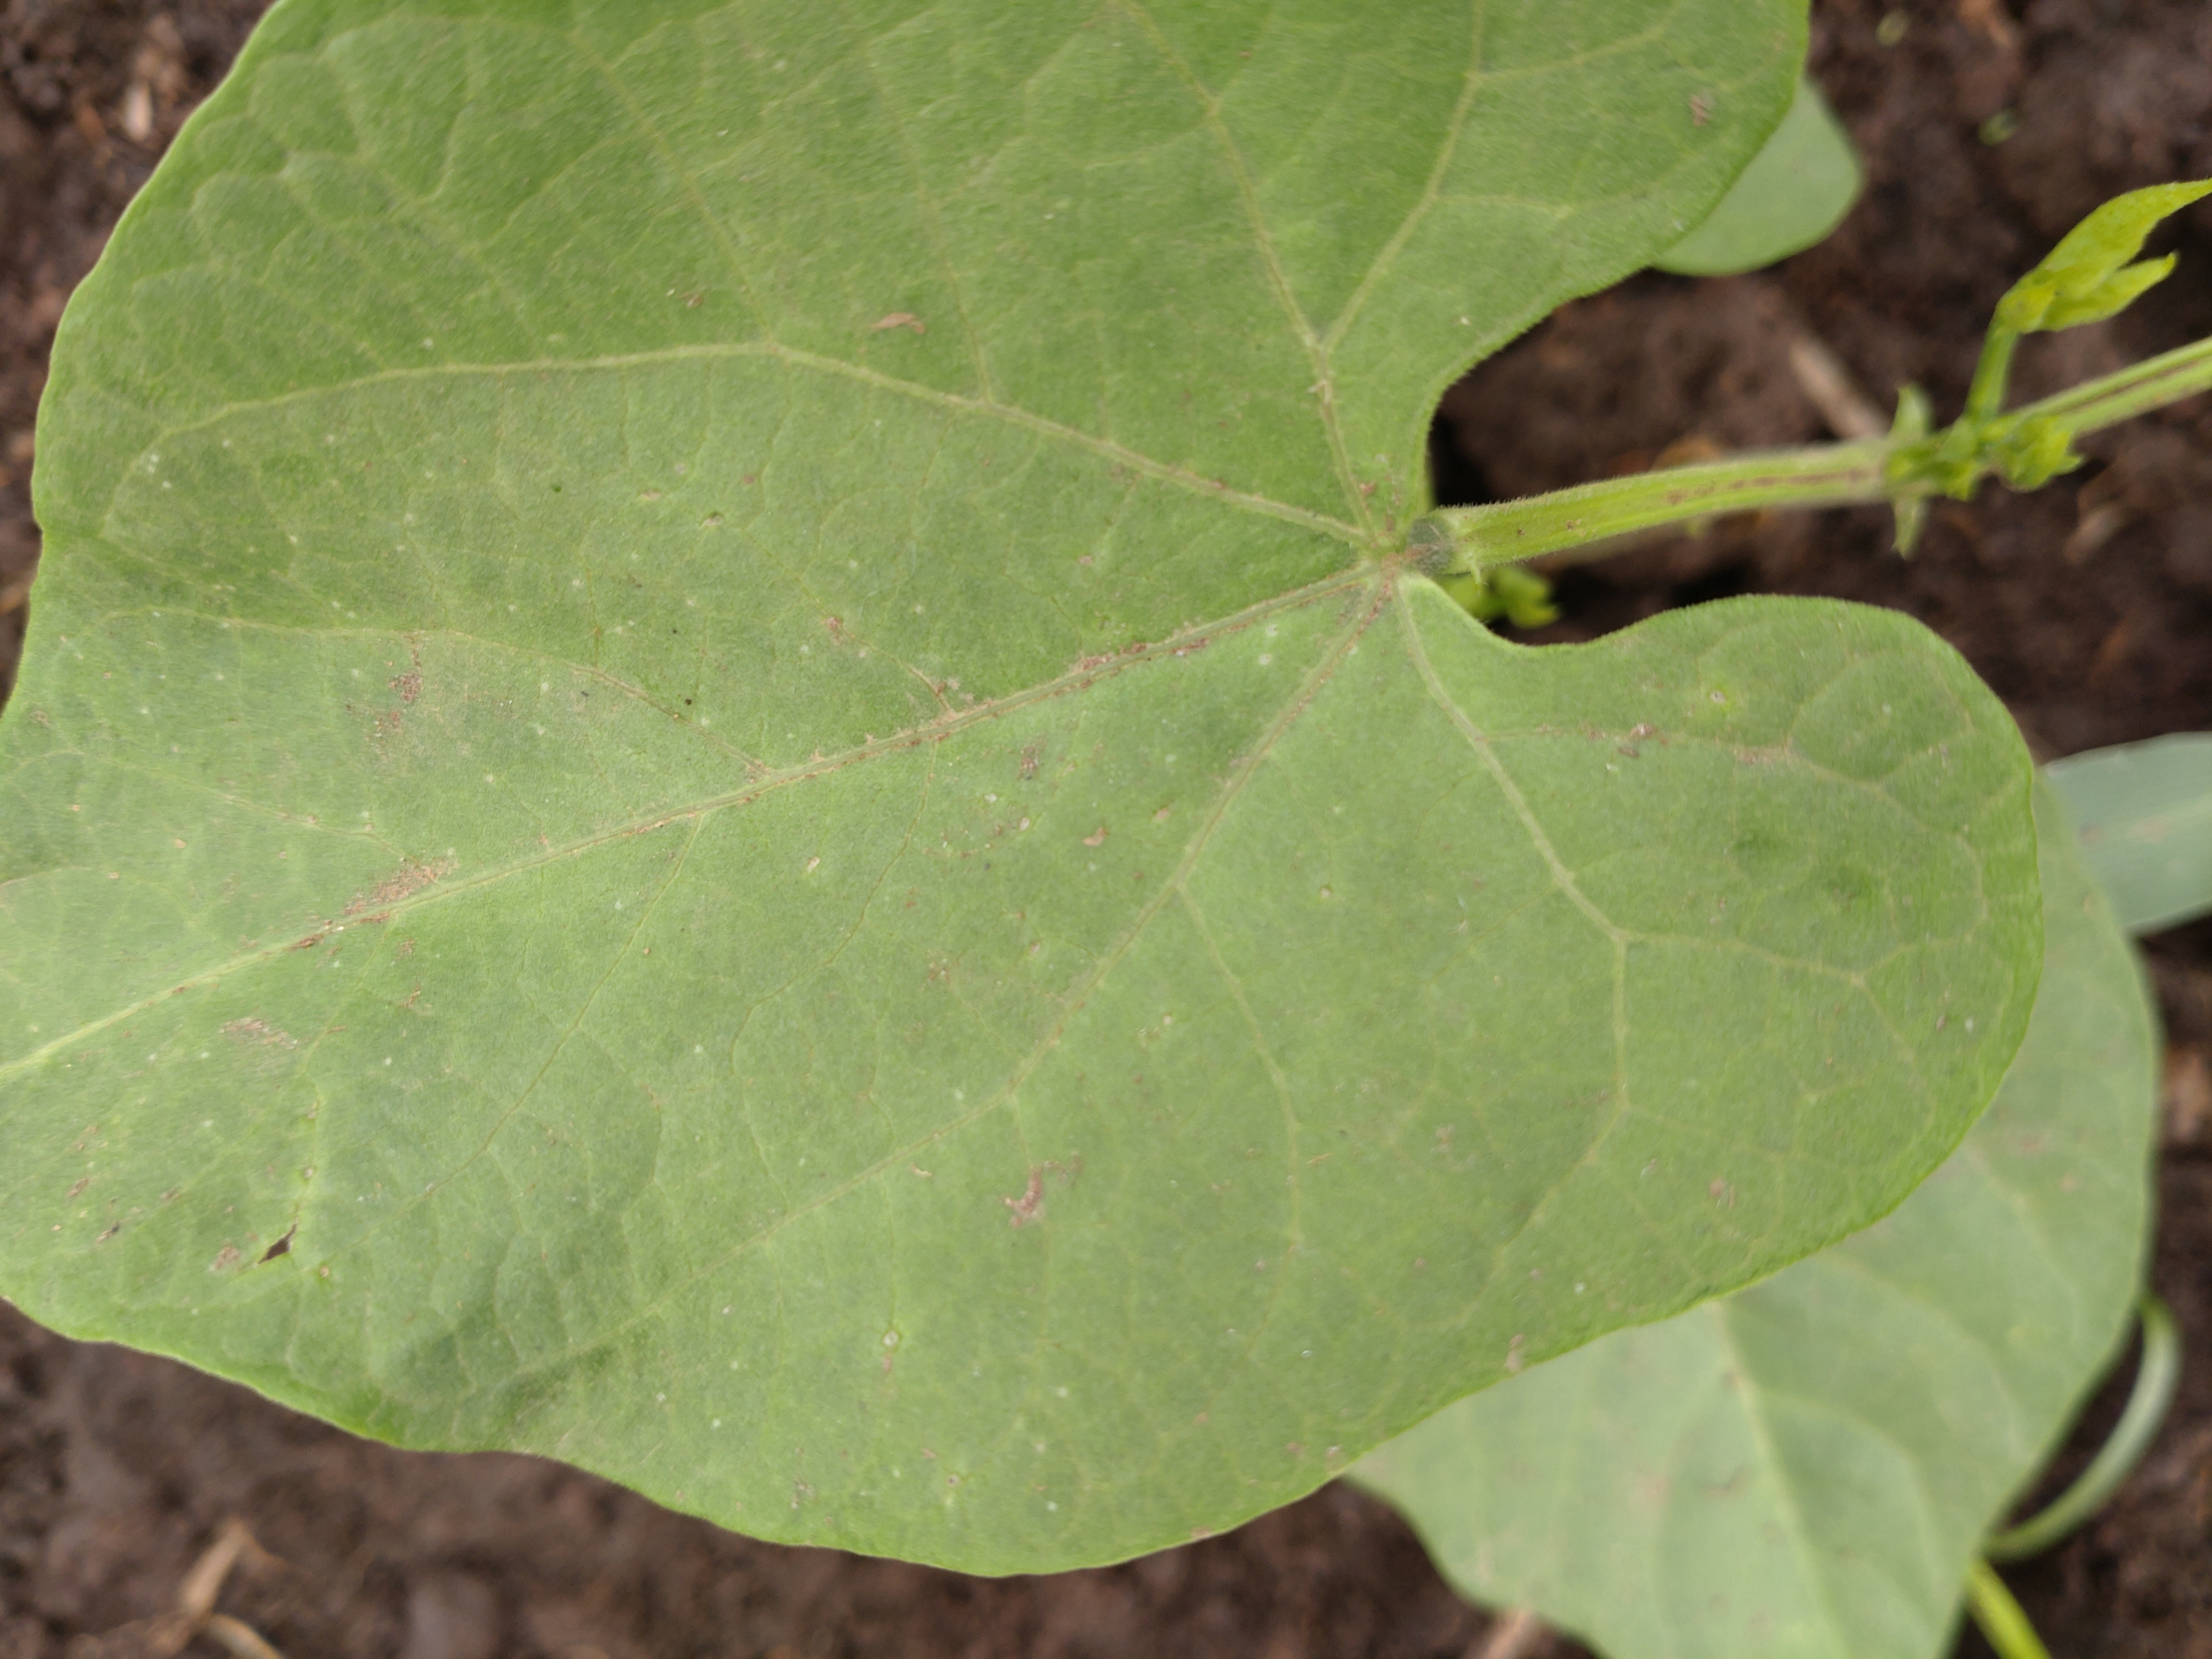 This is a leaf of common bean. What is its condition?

healthy
